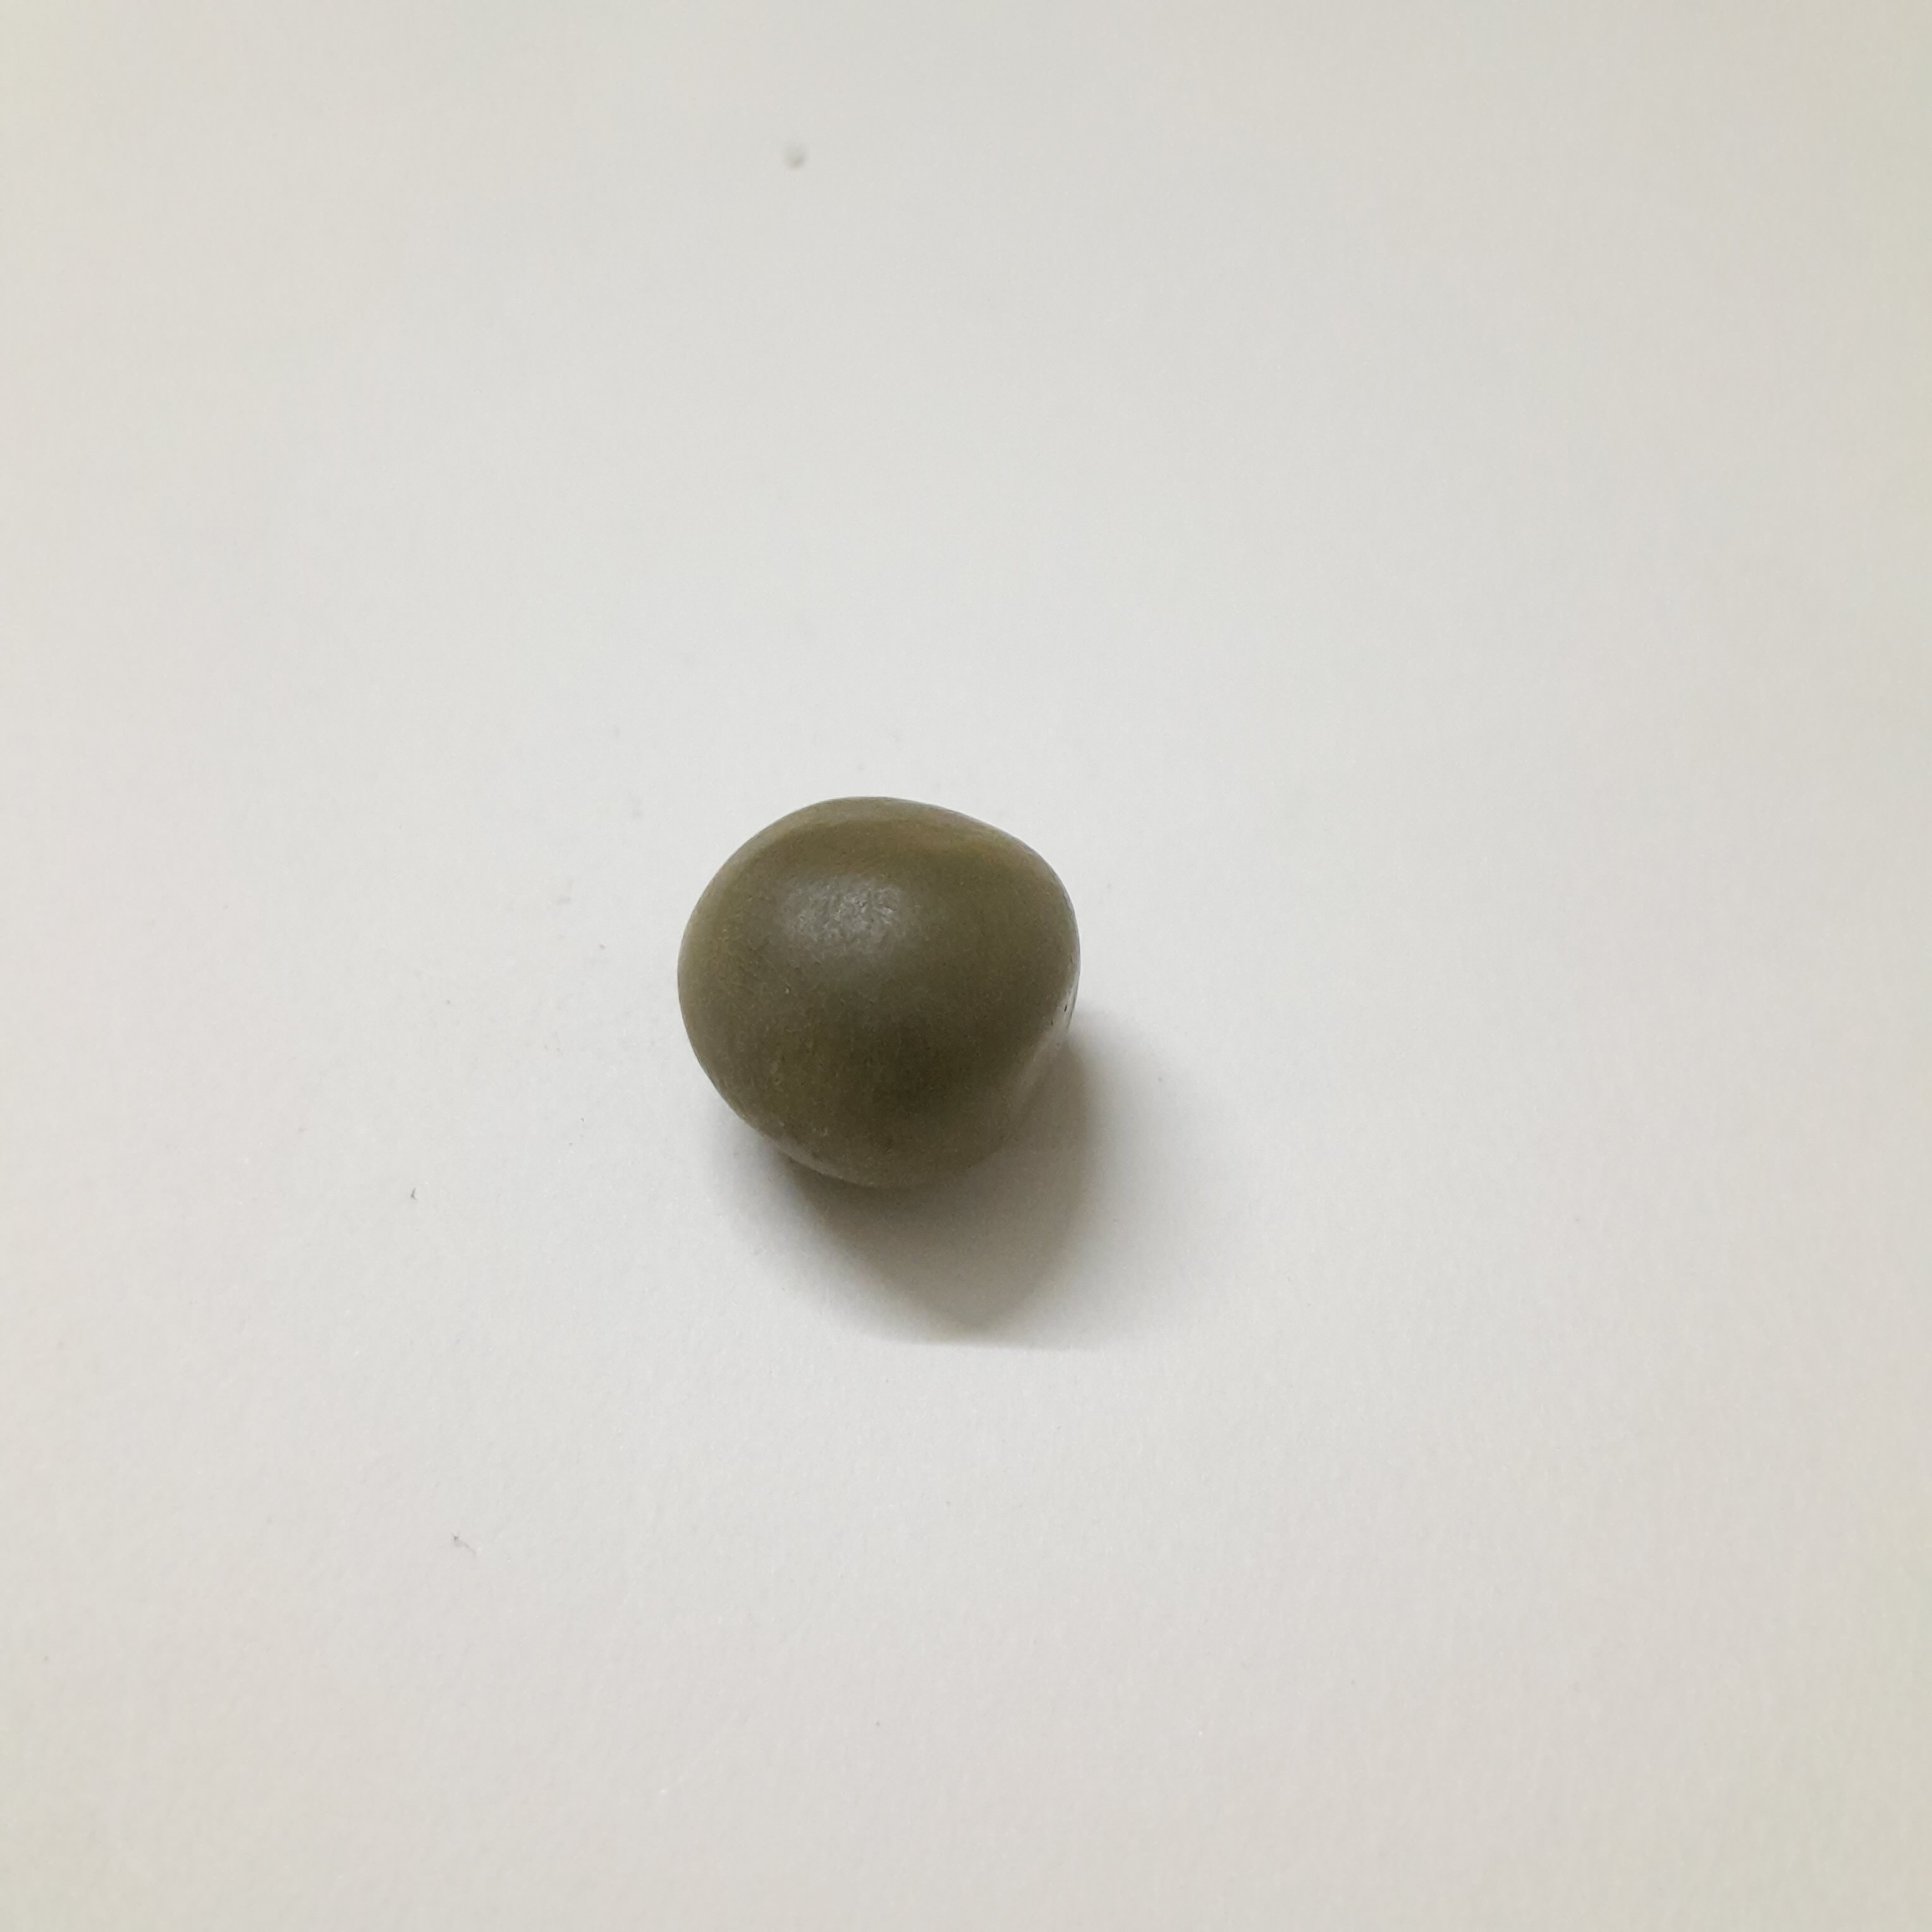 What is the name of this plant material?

sagargota
